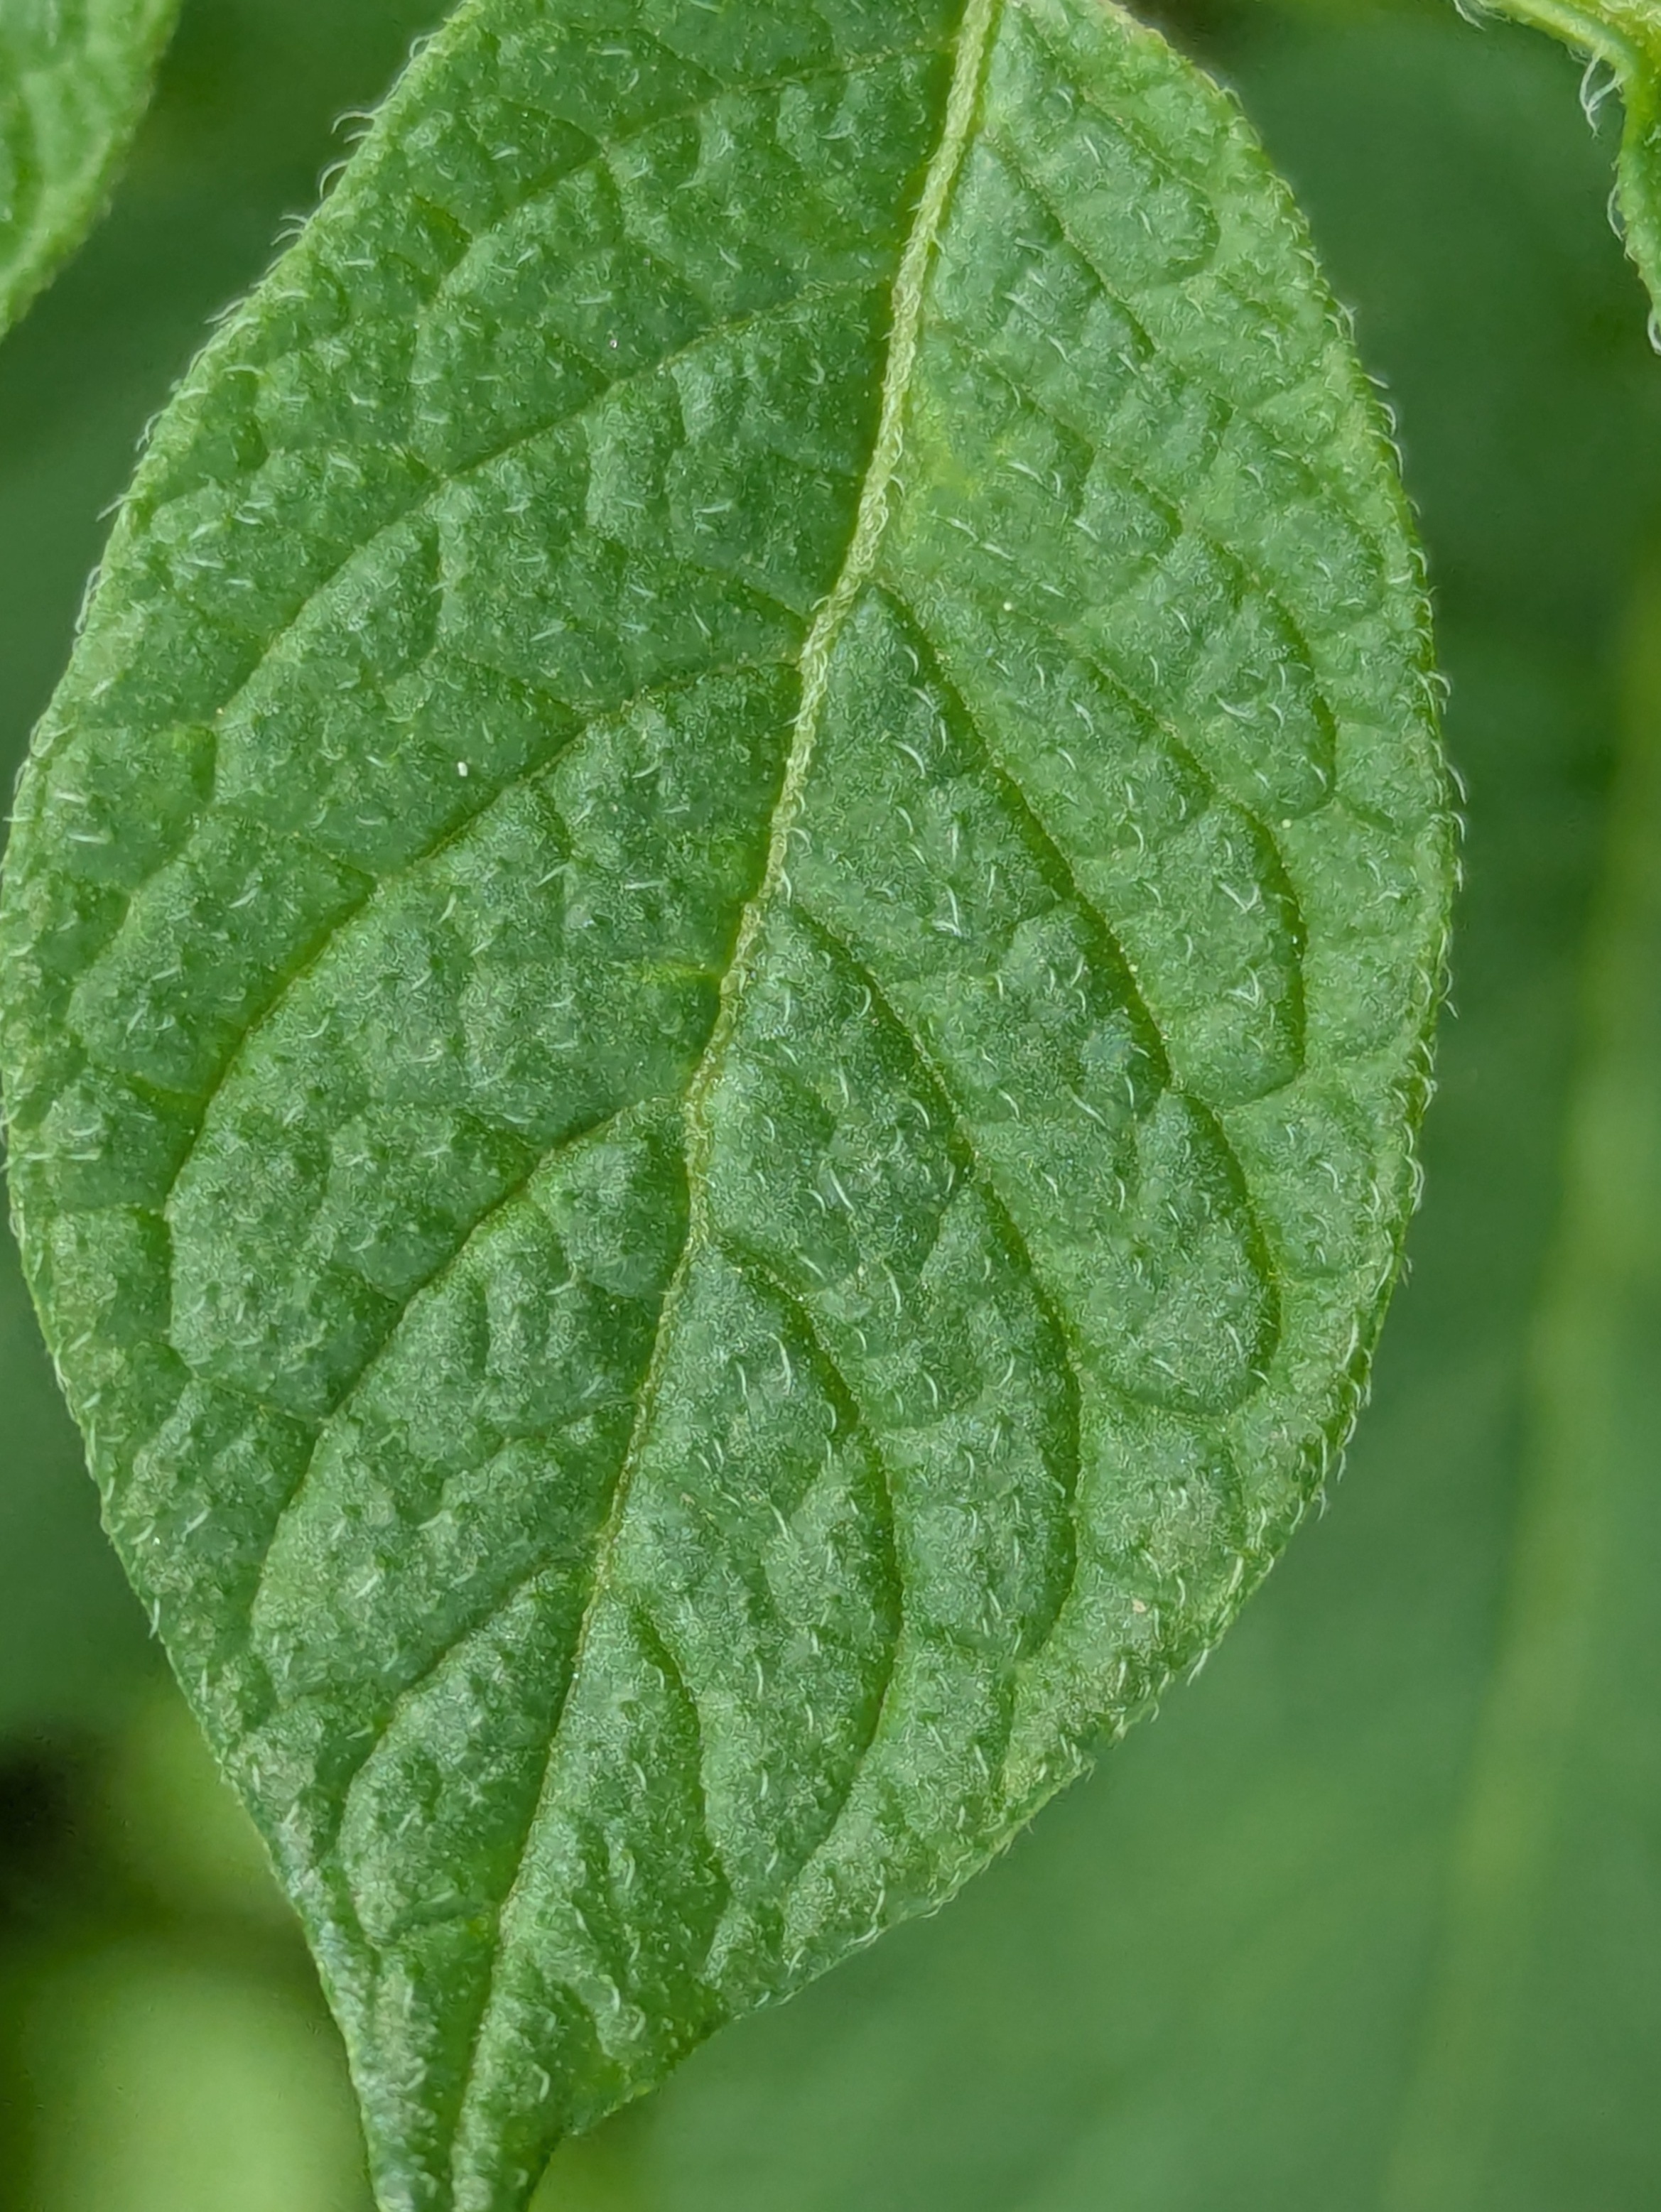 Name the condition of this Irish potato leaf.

healthy
